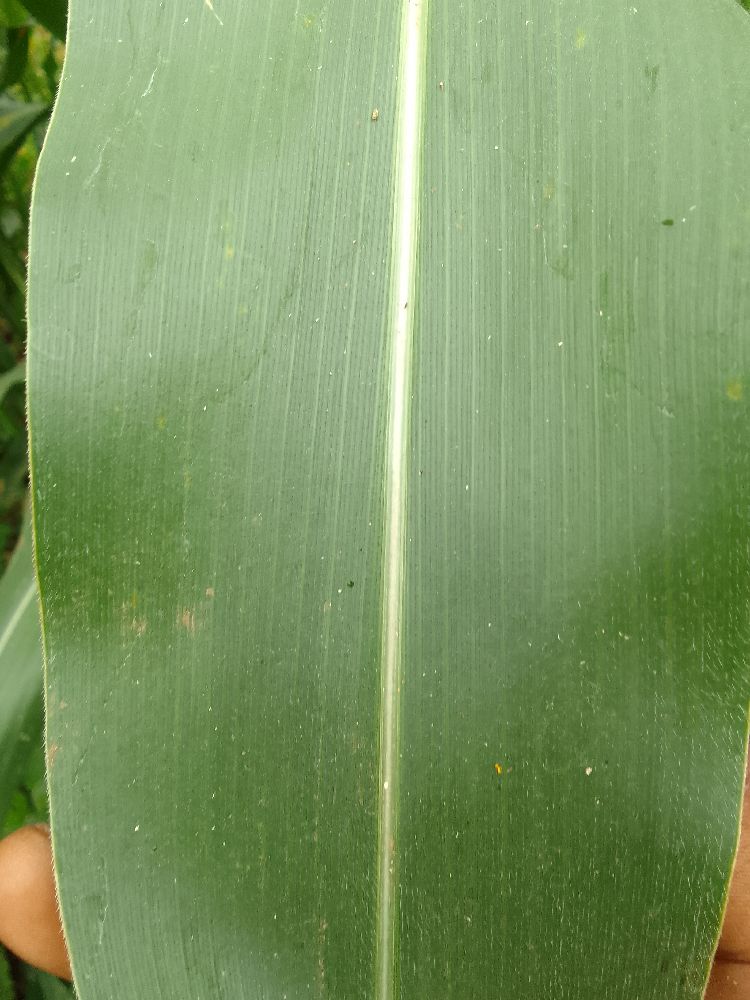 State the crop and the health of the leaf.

maize, healthy
